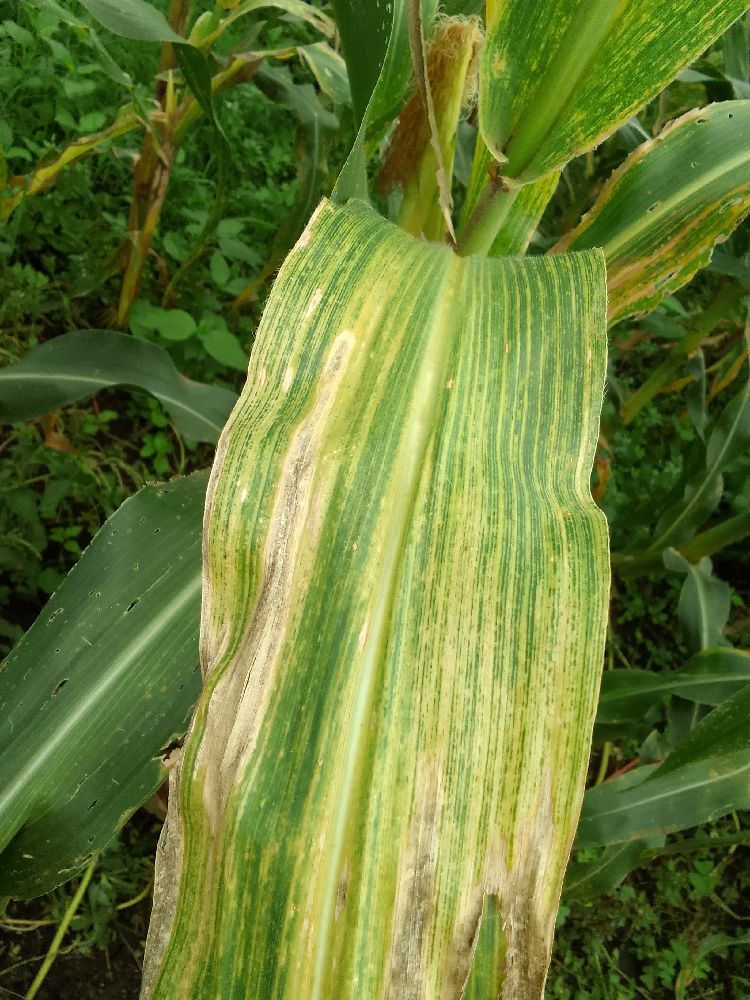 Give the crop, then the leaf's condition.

maize, maize lethal necrosis
